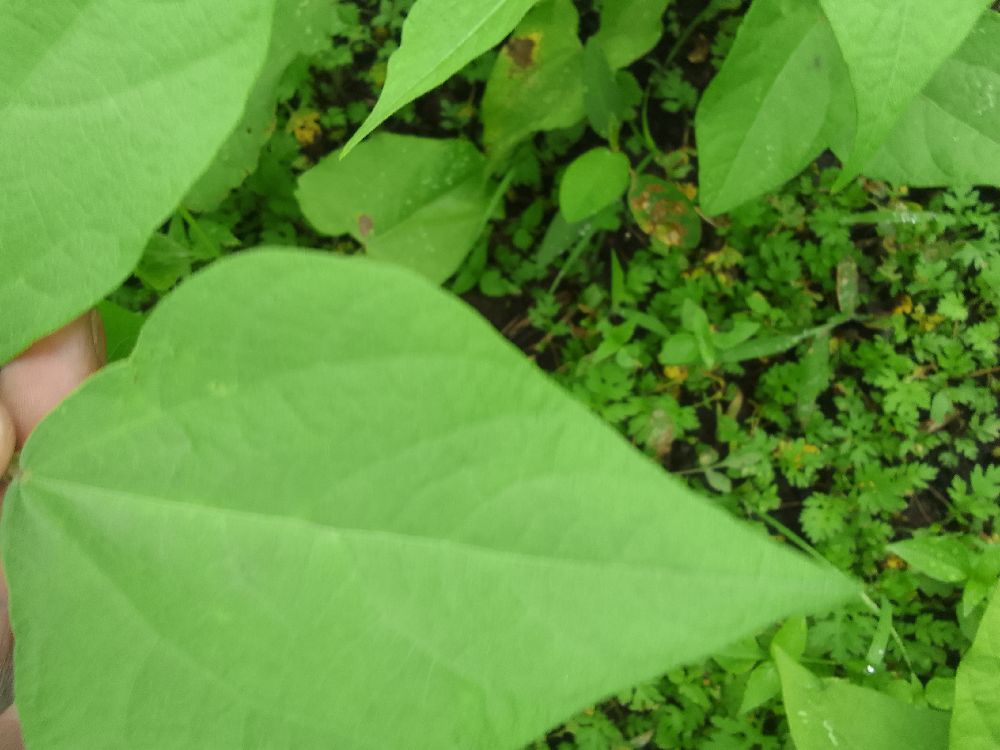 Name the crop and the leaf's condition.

common bean, healthy
